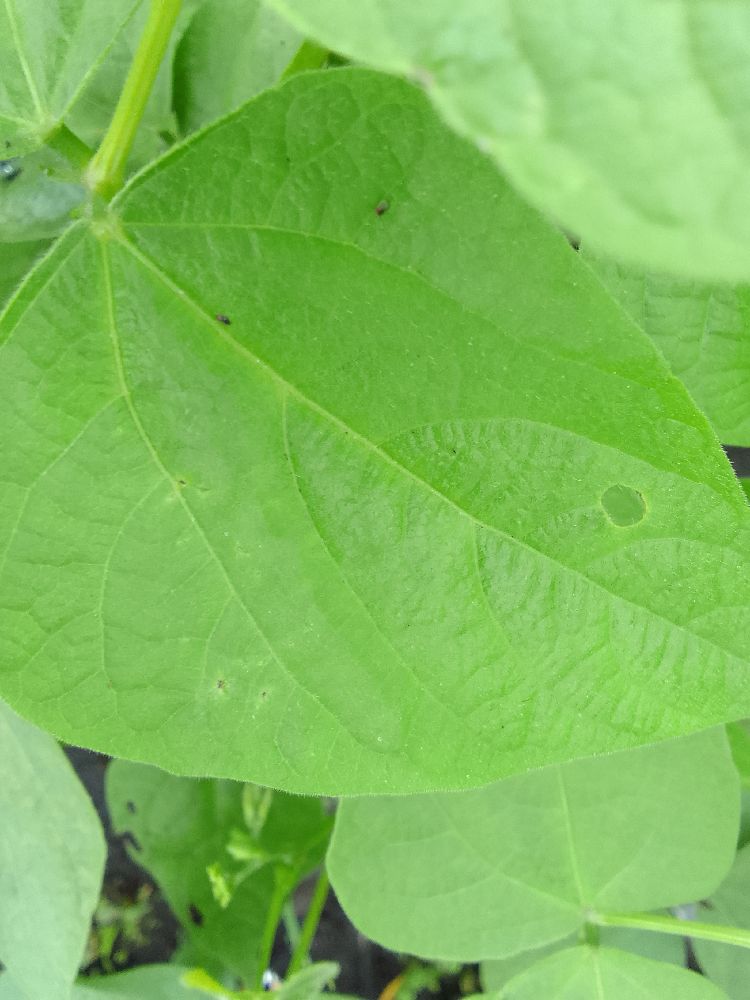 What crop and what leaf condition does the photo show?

common bean, healthy
